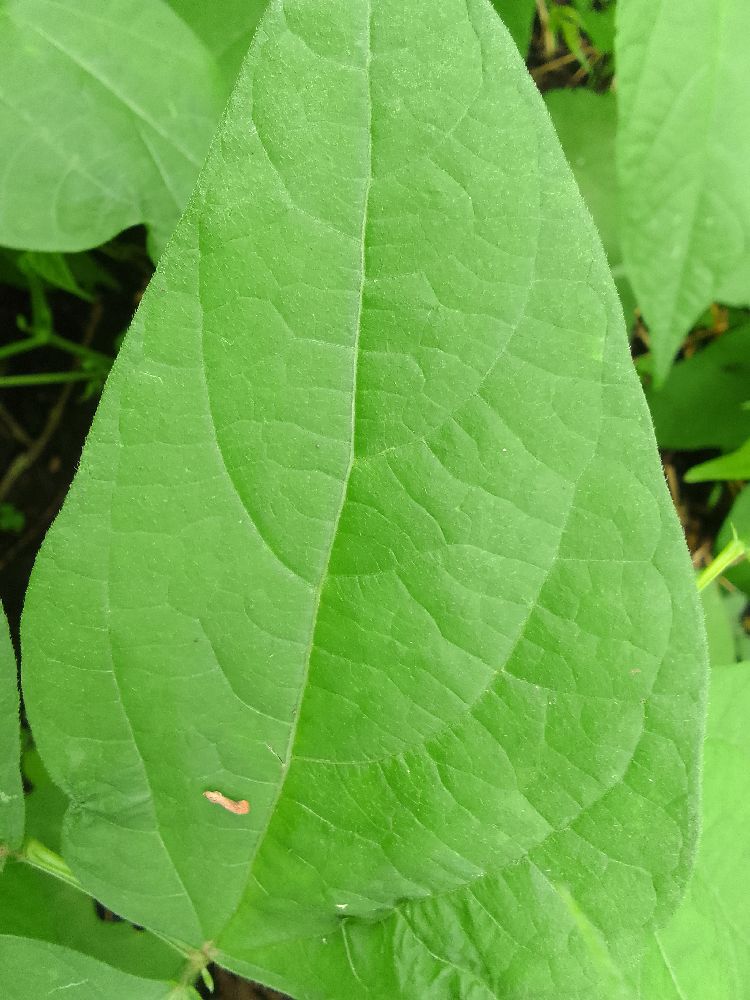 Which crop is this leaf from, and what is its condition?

common bean, healthy
